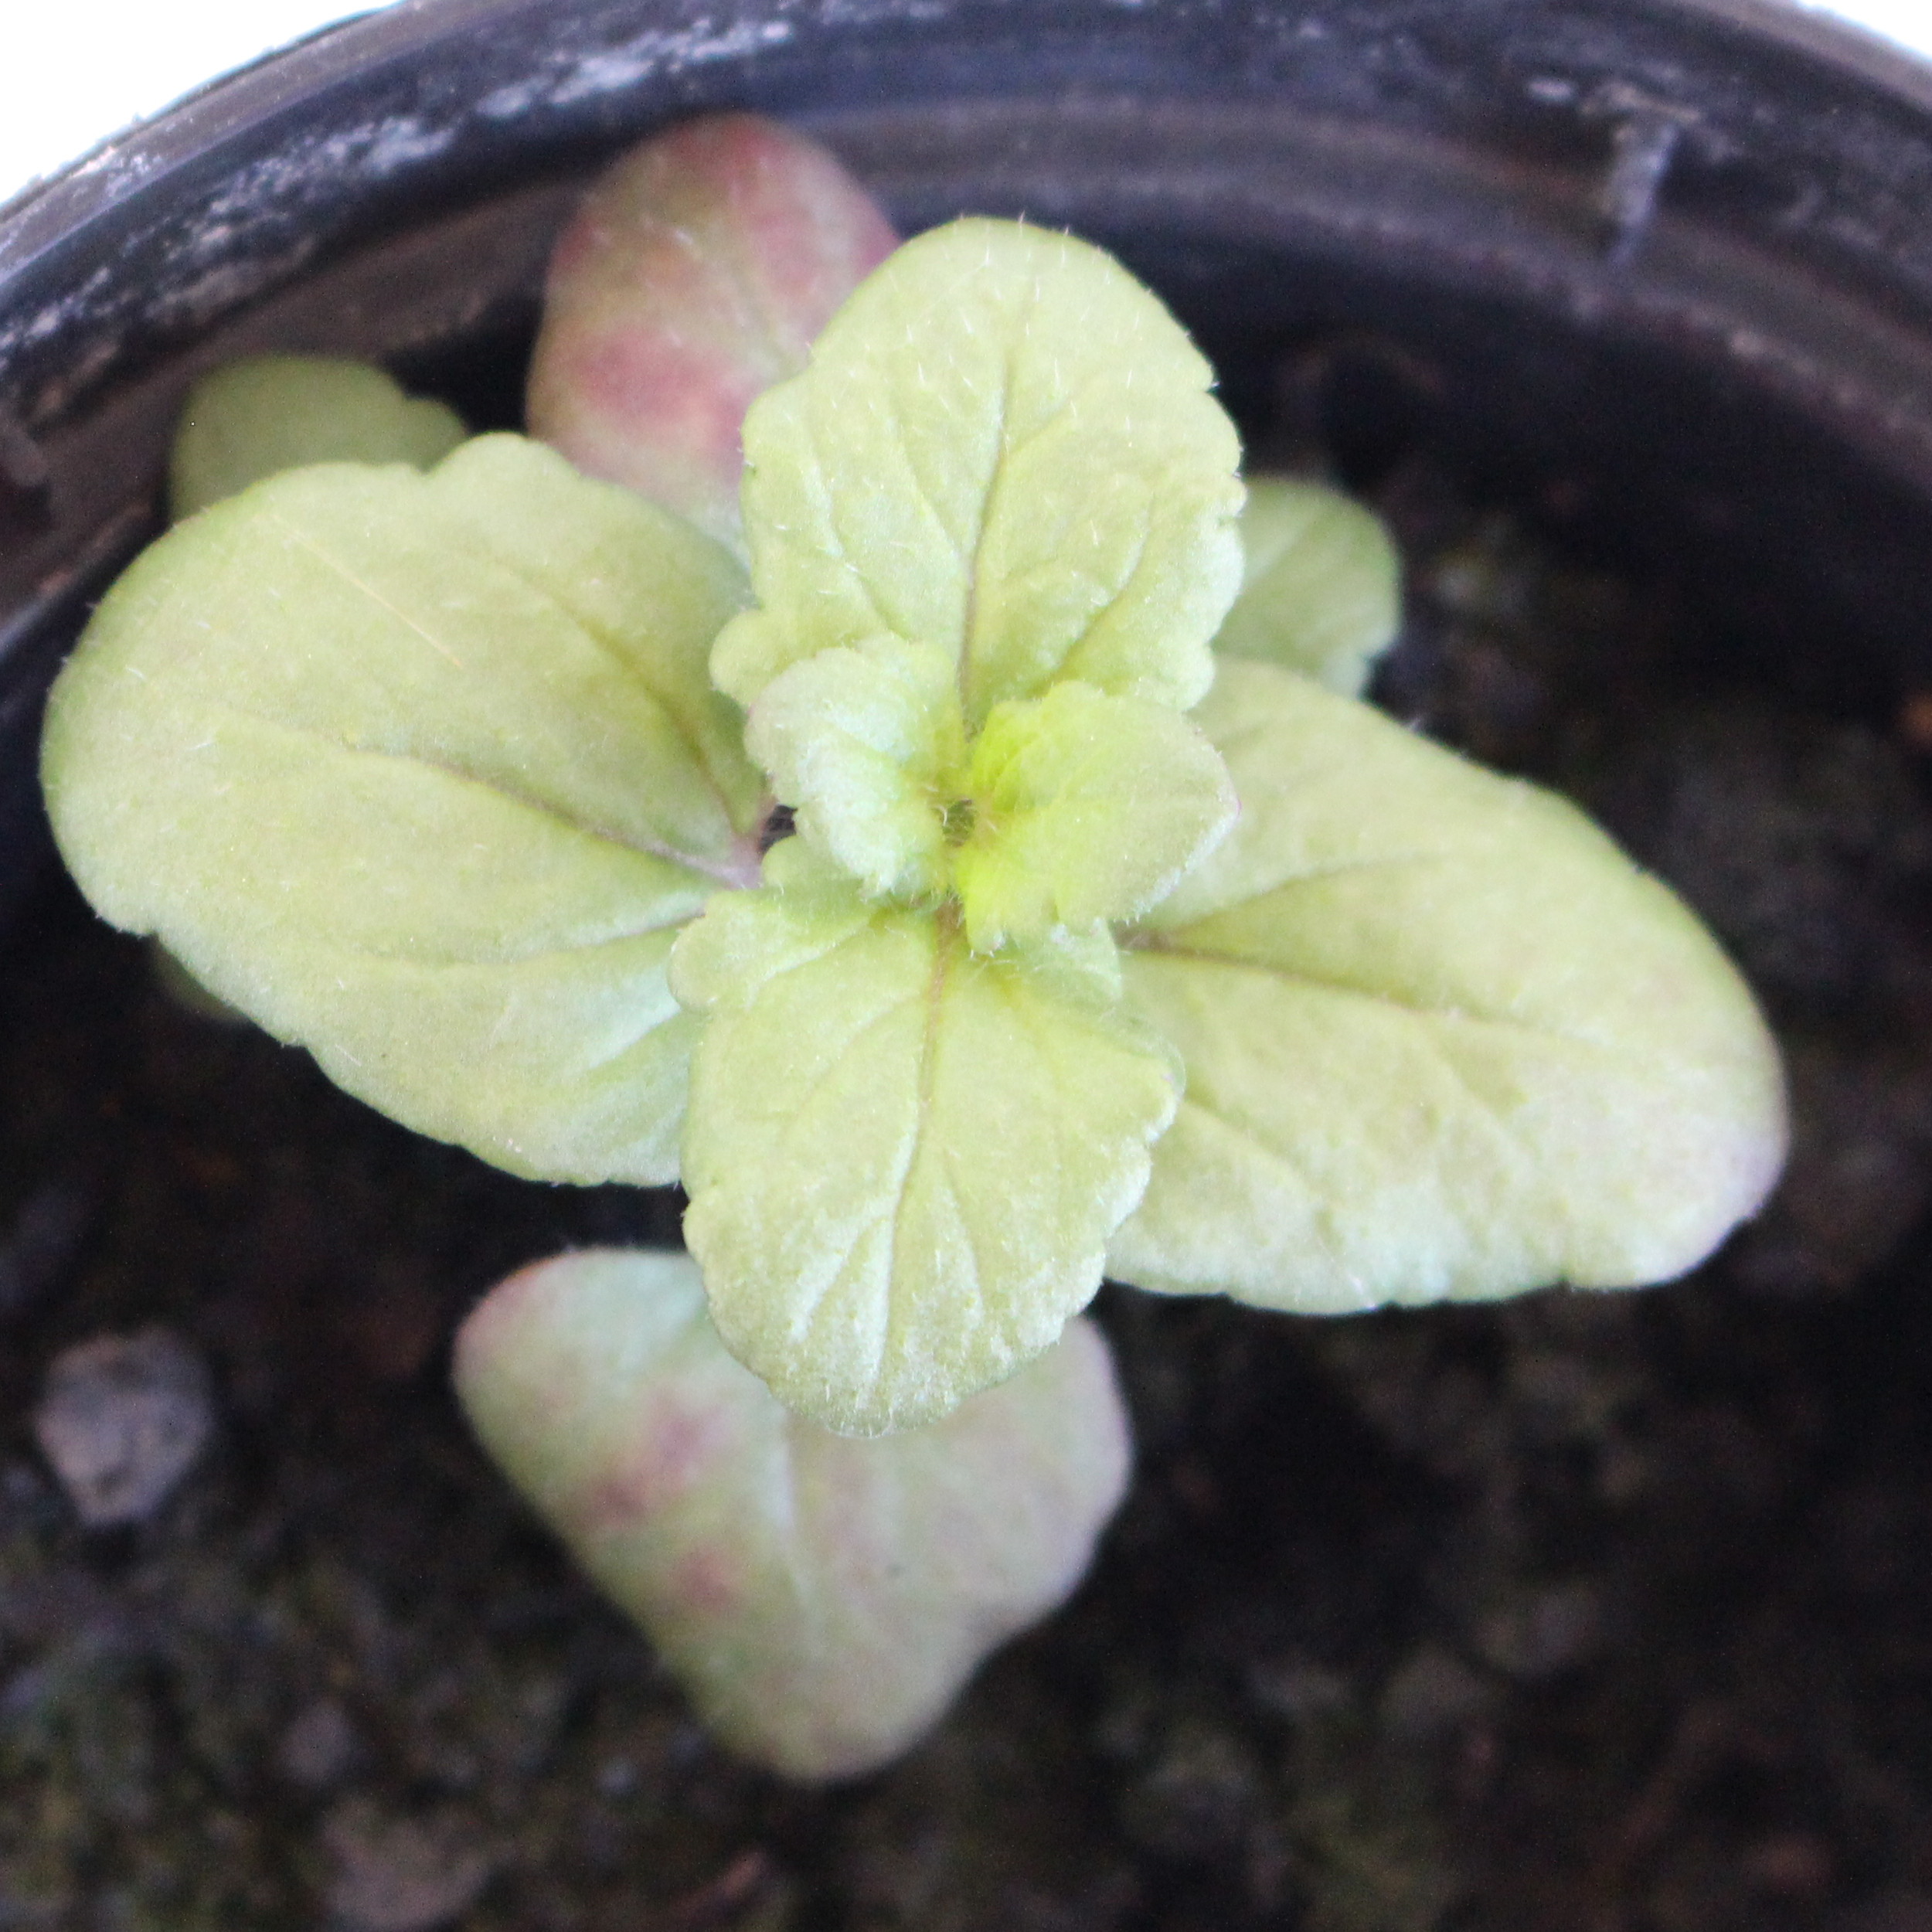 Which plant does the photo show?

Veronica persica
